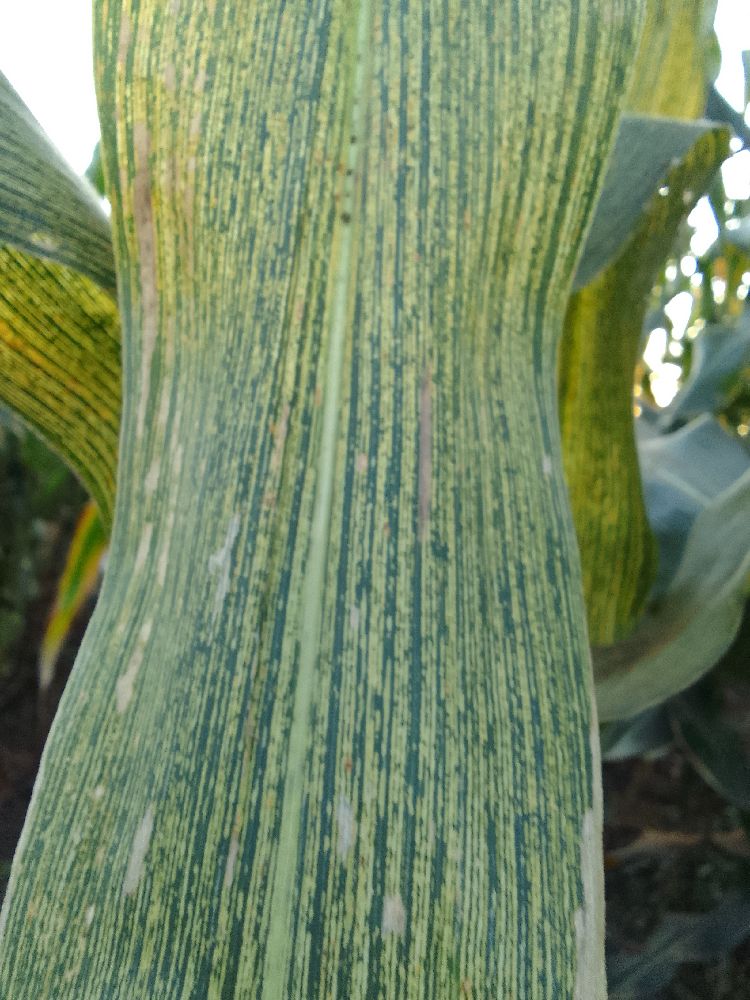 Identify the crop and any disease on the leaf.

maize, maize streak virus
